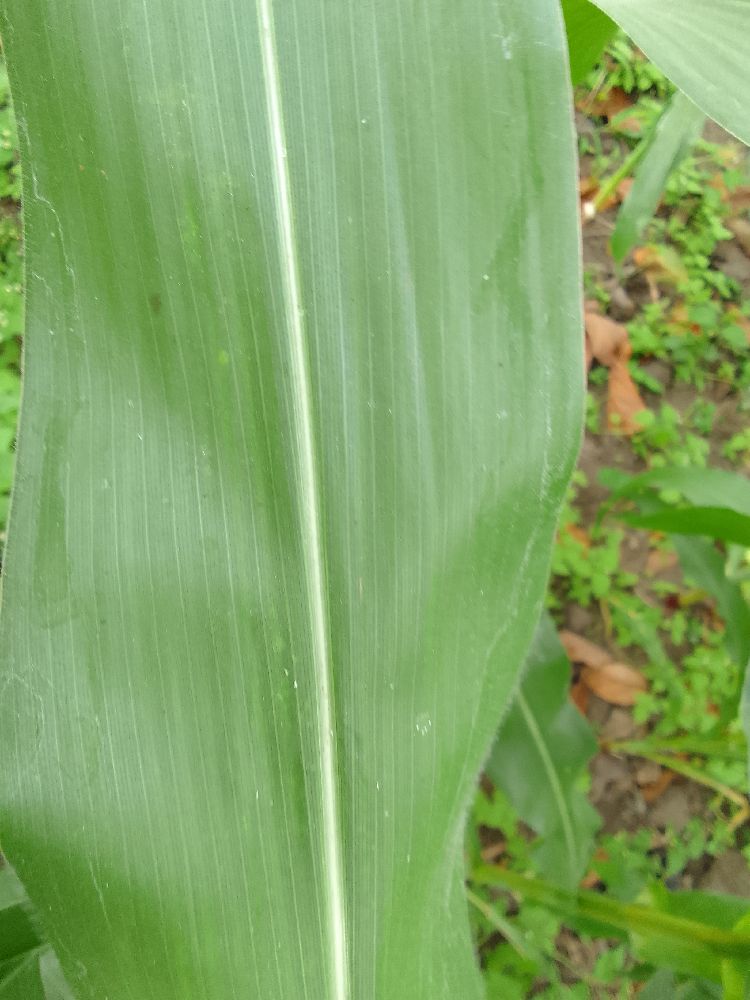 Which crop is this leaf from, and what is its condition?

maize, healthy
